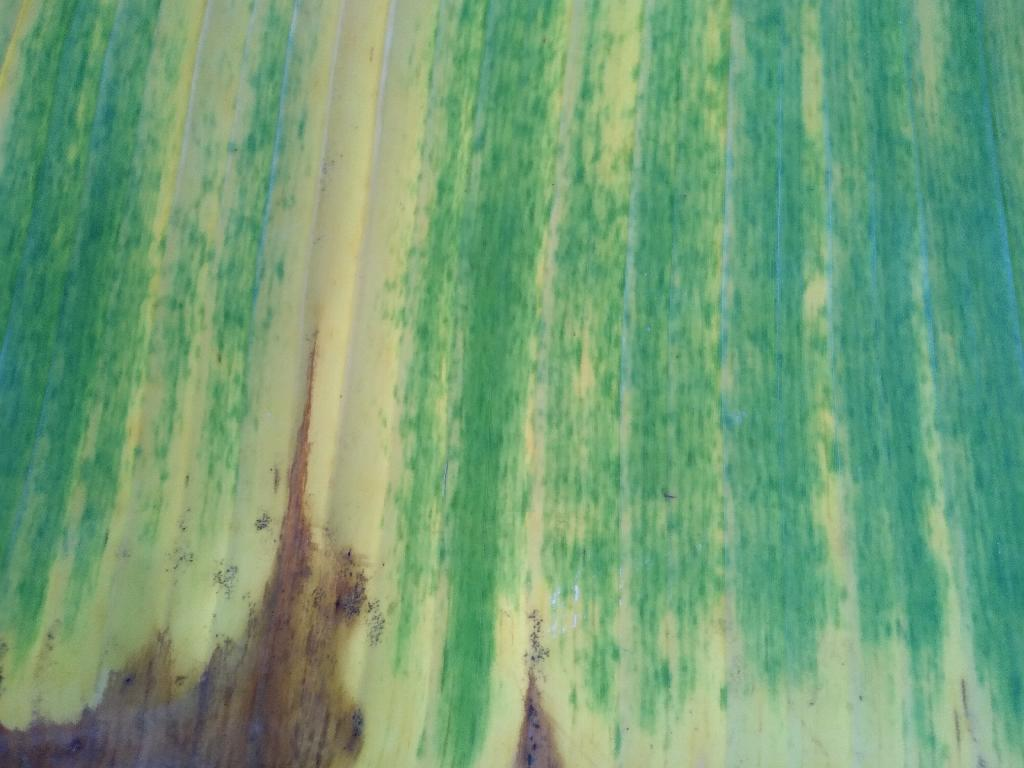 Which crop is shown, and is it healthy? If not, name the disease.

banana, fusarium wilt race 1
